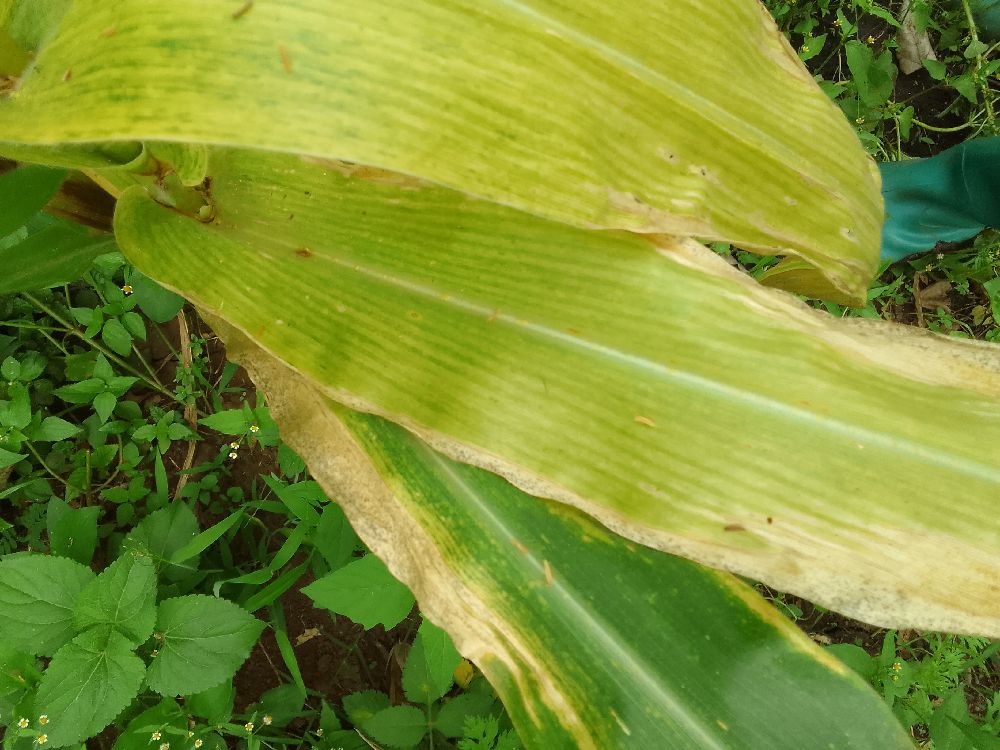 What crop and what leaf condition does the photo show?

maize, maize lethal necrosis
